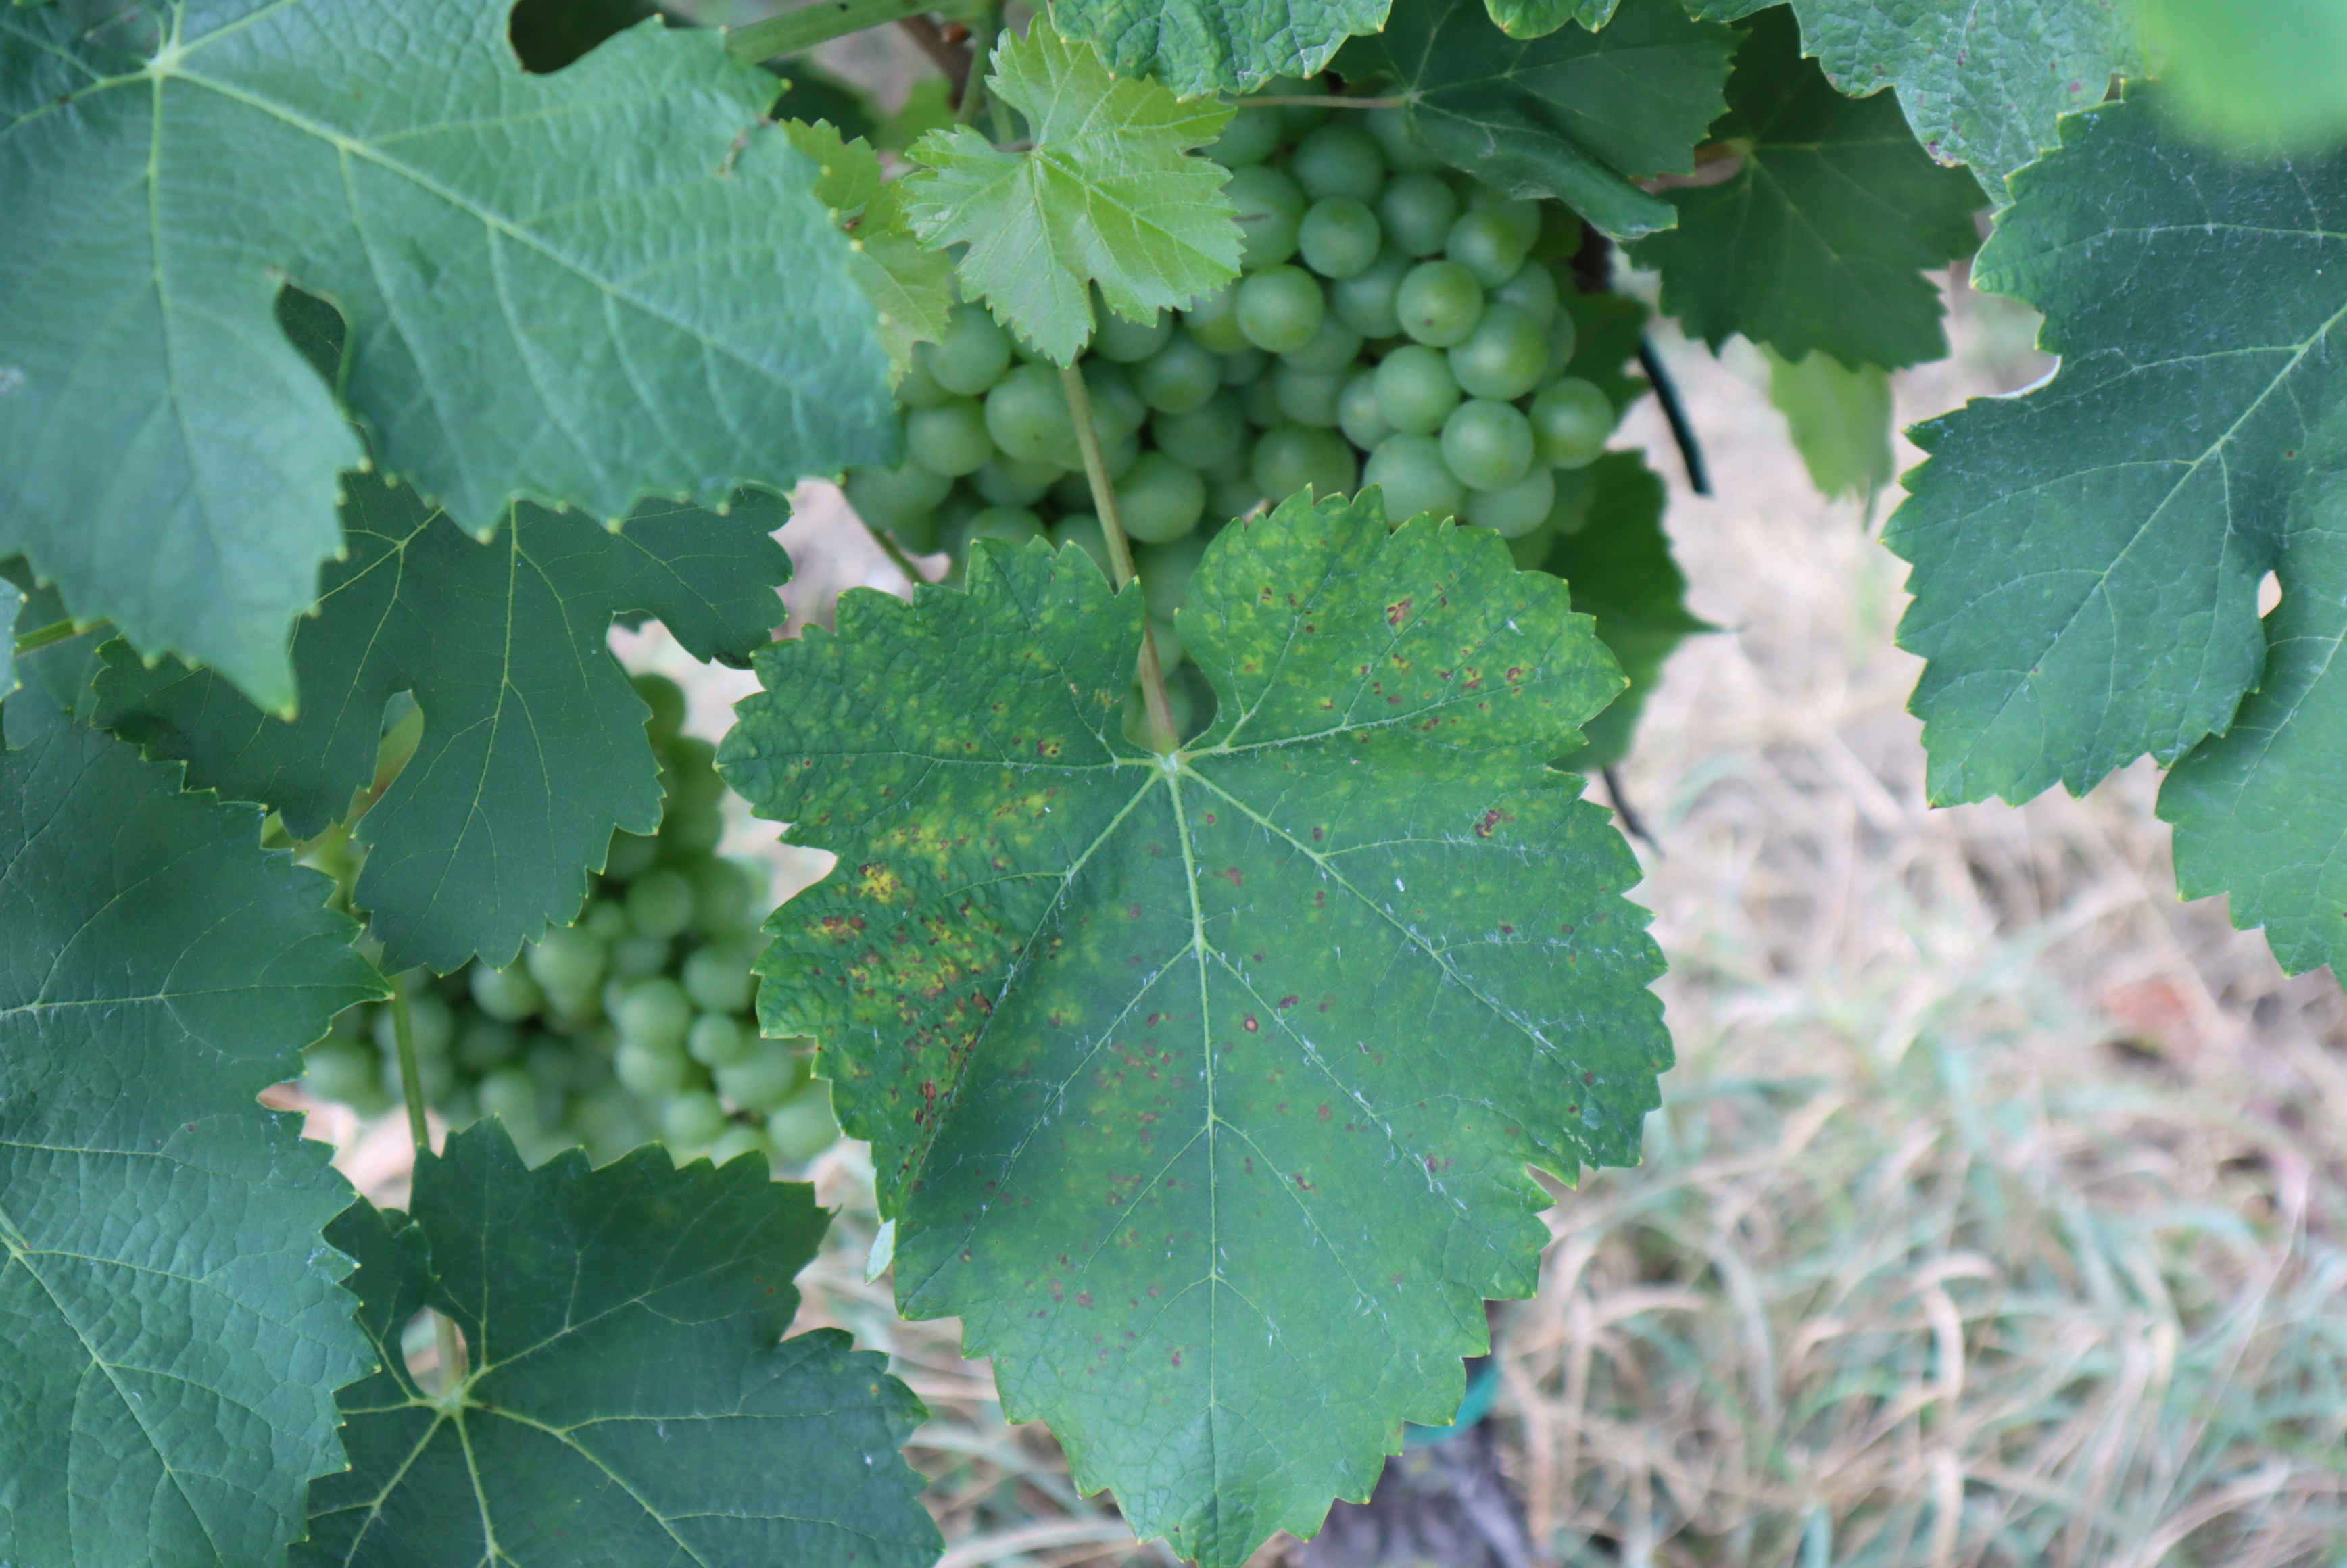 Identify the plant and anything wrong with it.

grapevine, black rot, downy mildew
